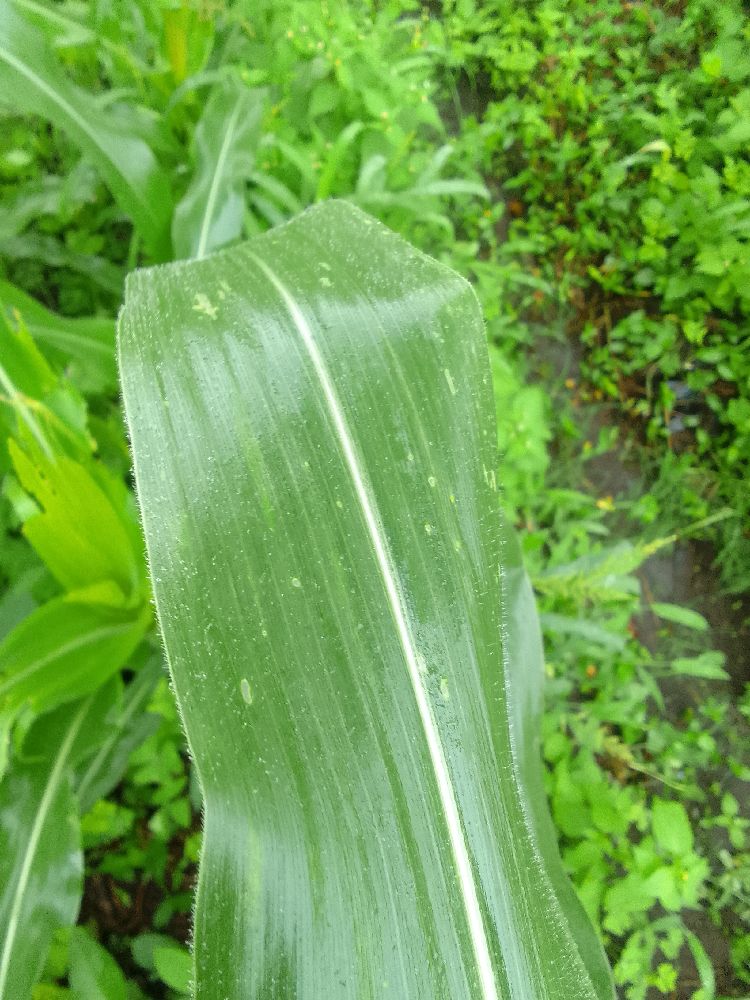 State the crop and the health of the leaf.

maize, healthy
